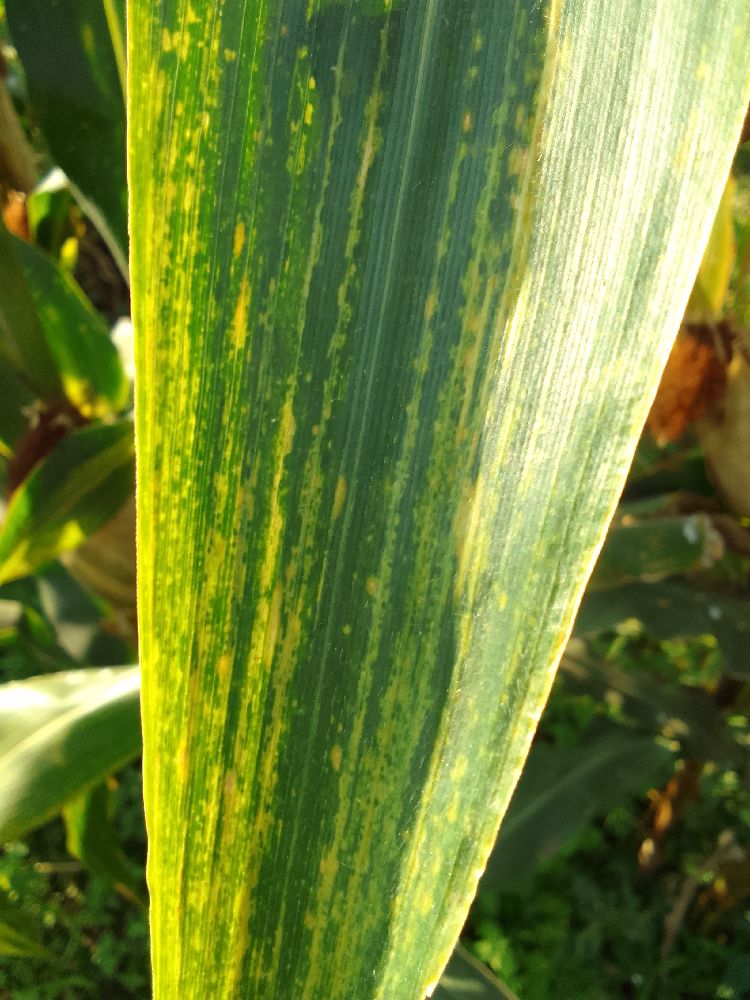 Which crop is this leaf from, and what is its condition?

maize, maize lethal necrosis
